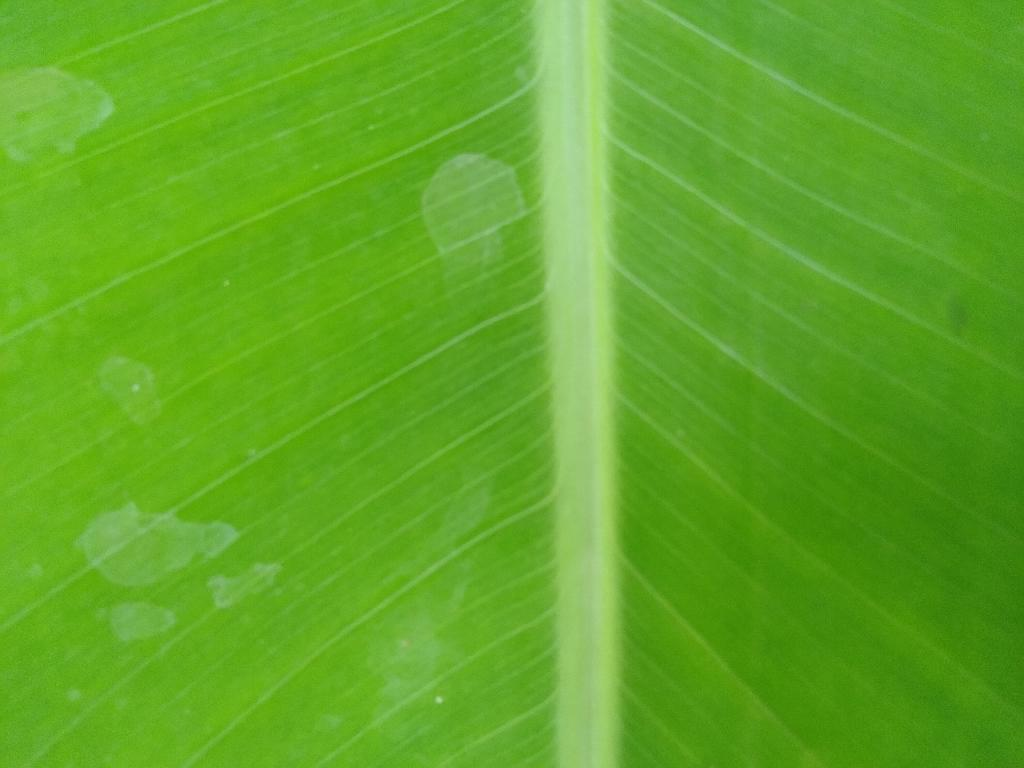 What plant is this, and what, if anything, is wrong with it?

banana, healthy
